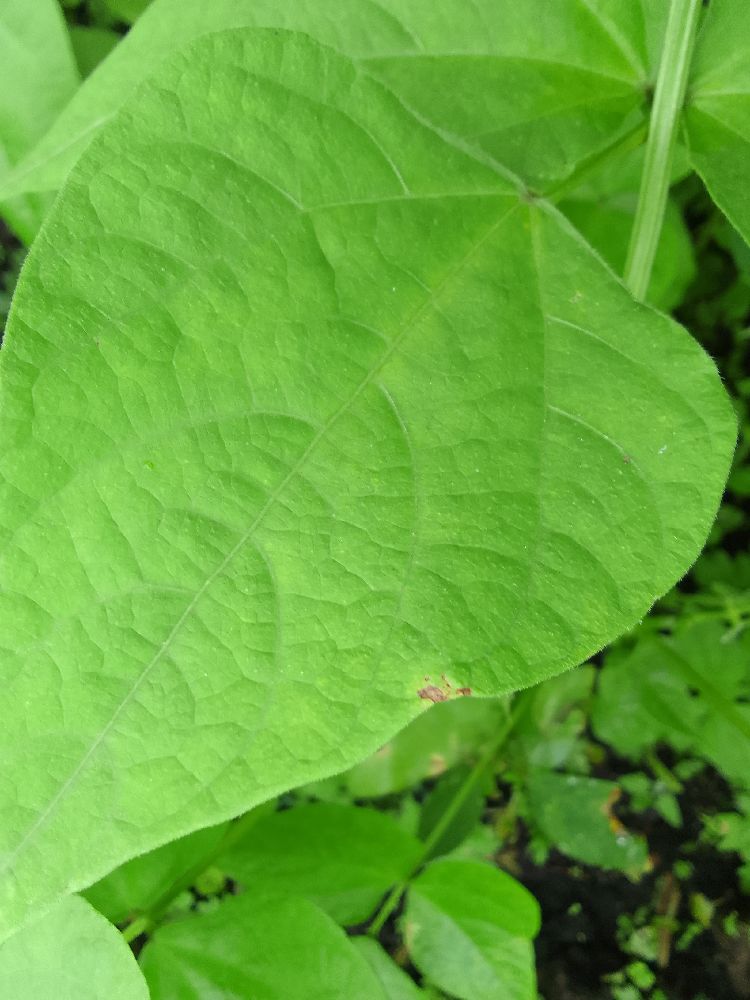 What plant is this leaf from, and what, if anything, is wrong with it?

common bean, healthy
